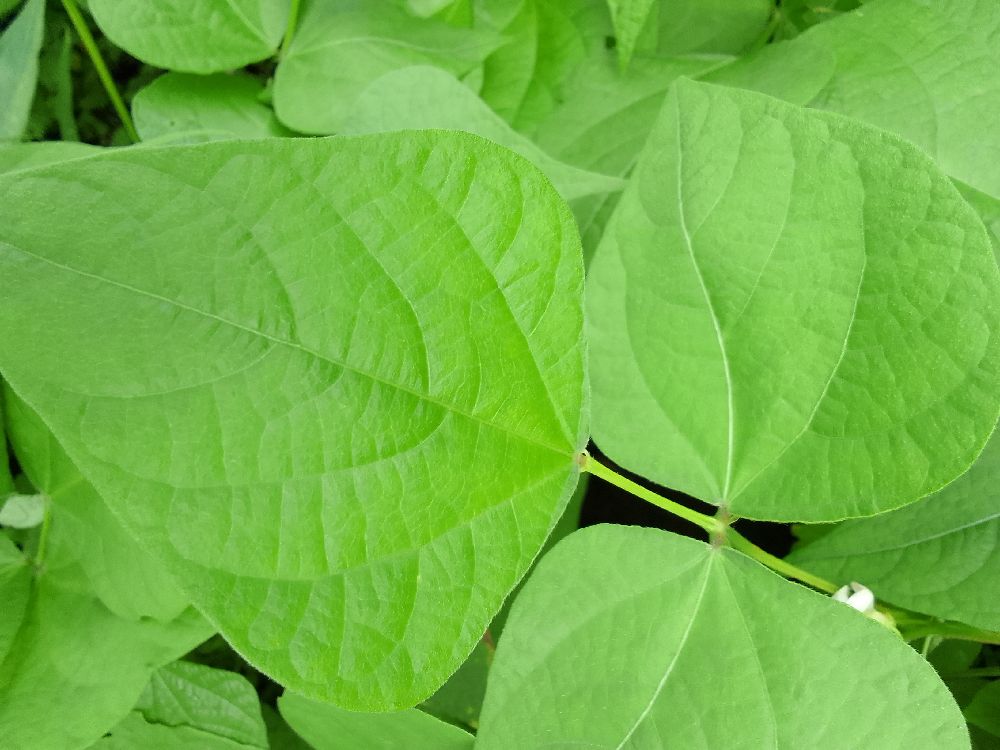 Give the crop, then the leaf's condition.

common bean, healthy
